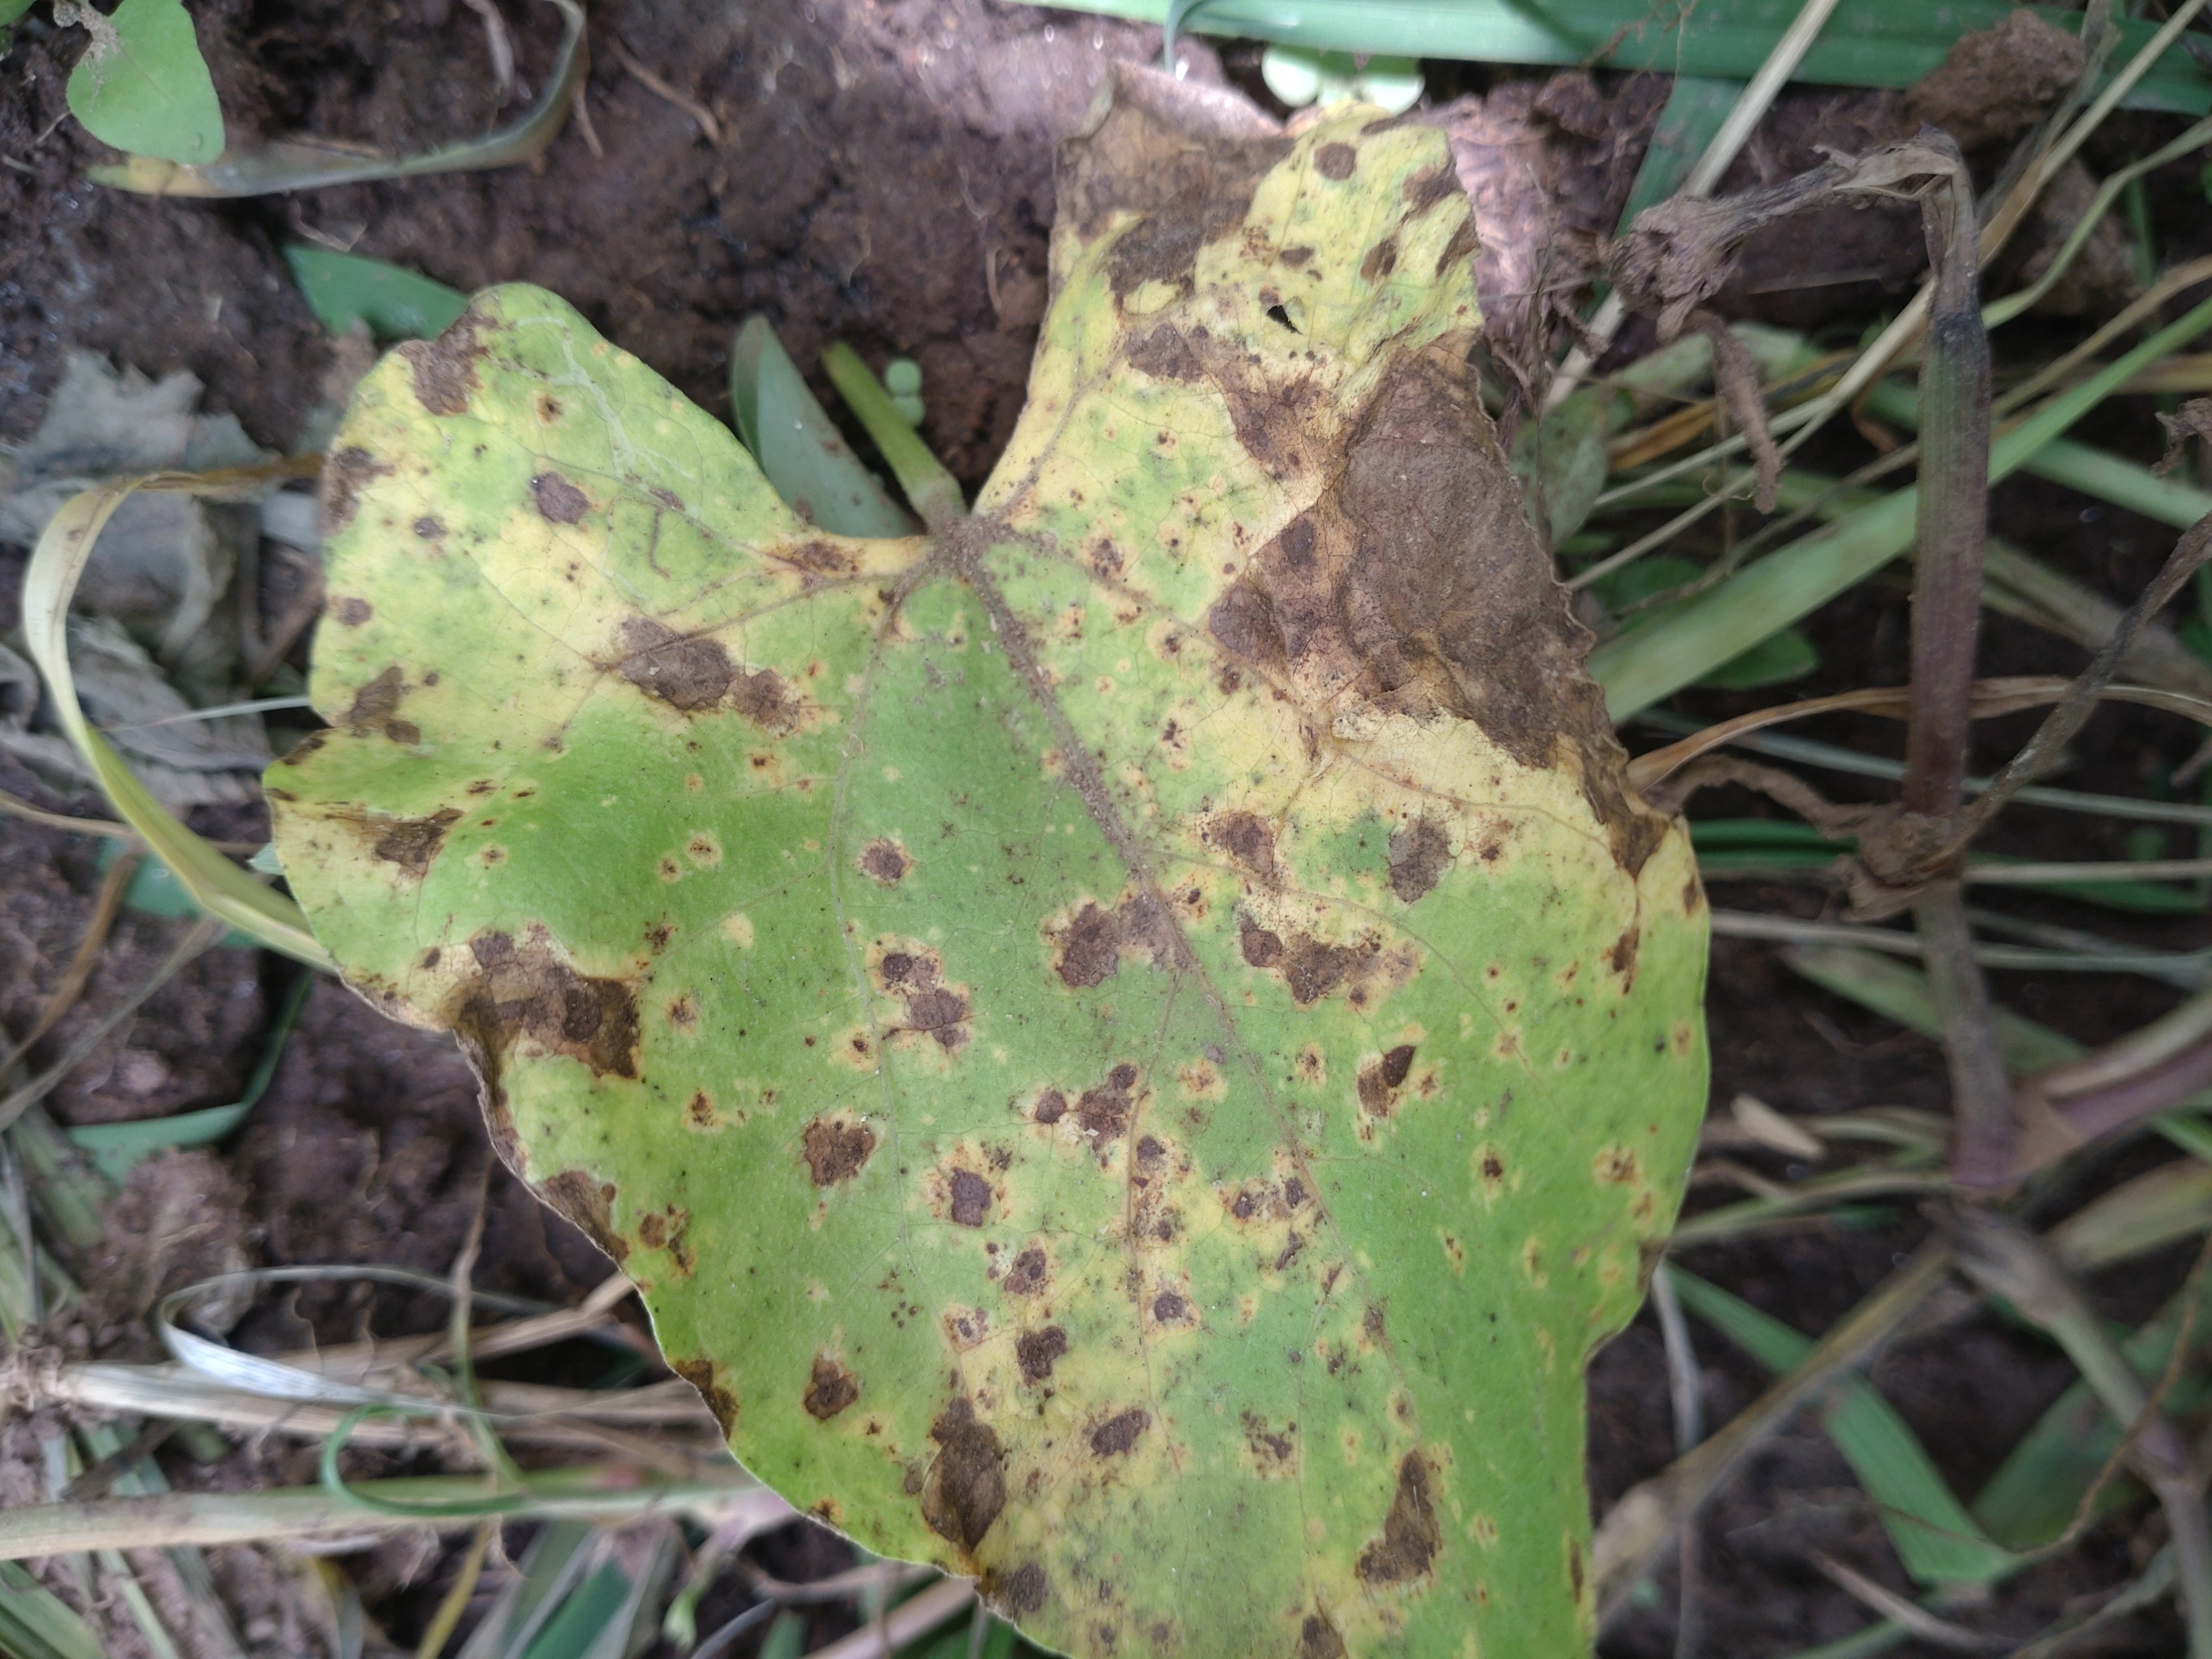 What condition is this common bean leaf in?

rust
